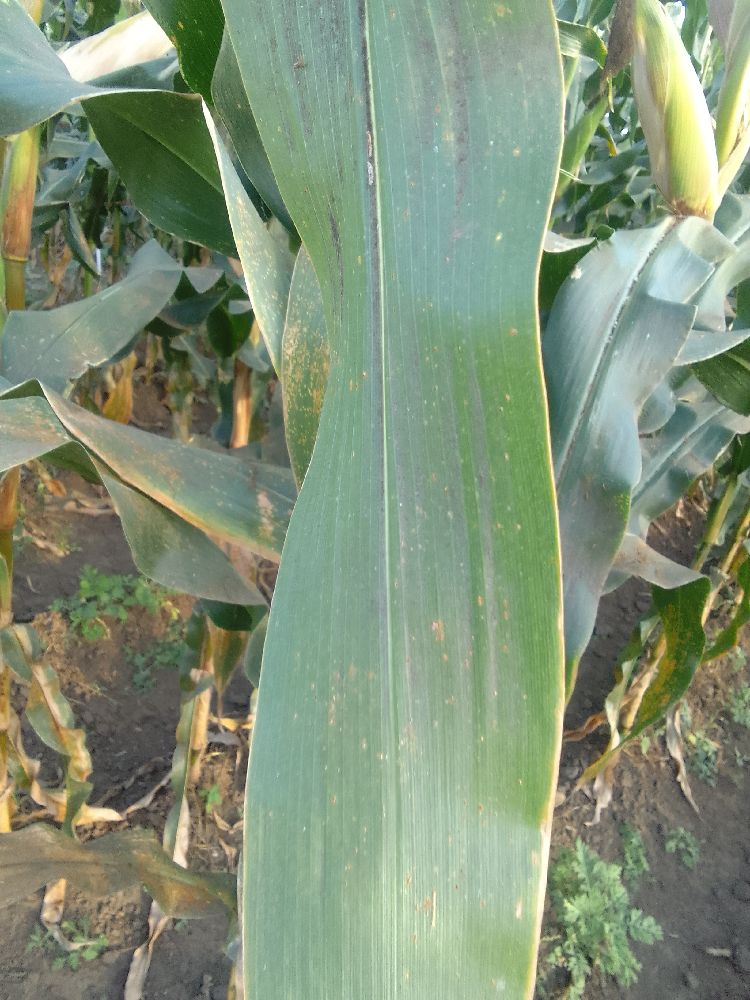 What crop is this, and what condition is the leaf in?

maize, healthy
